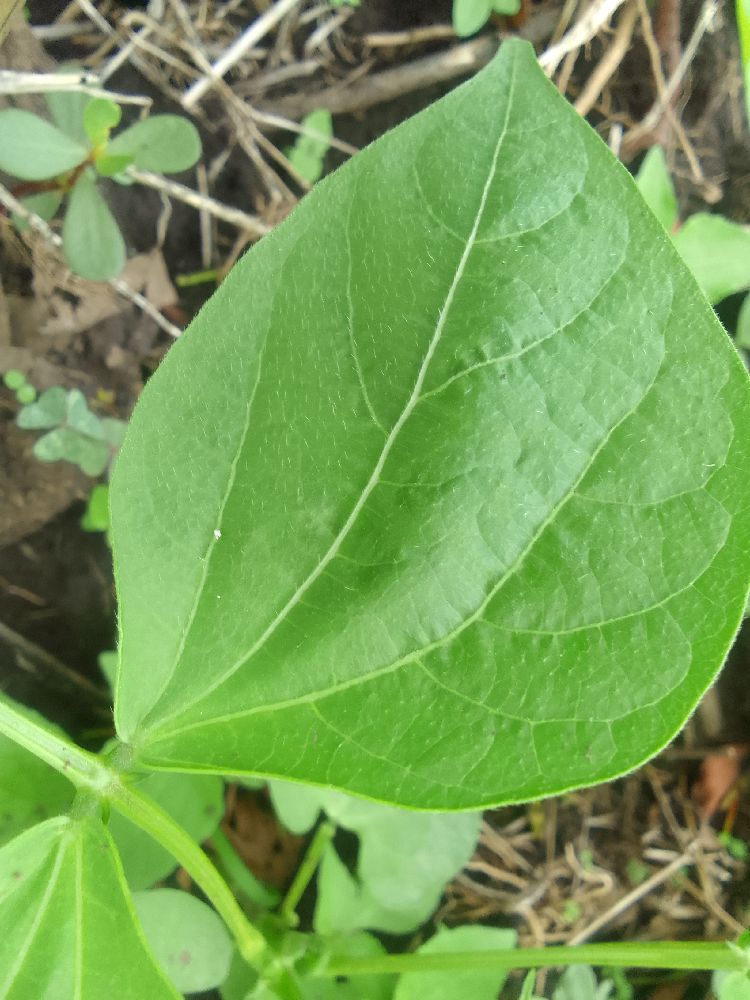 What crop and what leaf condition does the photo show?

common bean, healthy
